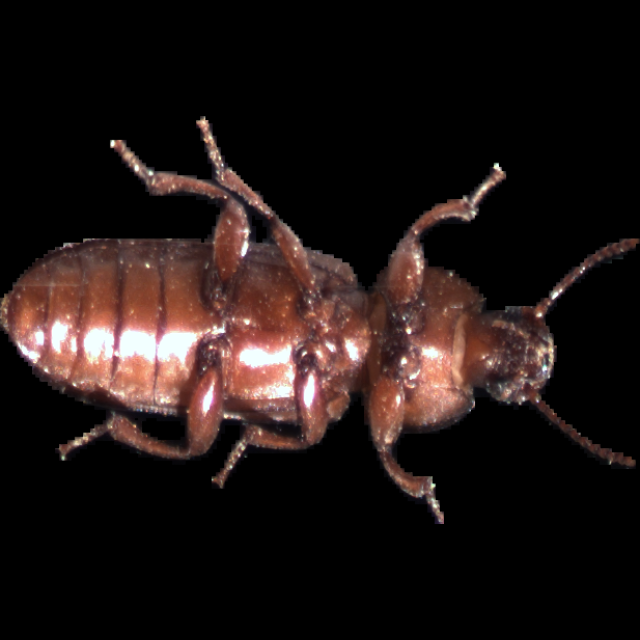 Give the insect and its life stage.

mealworm beetle
